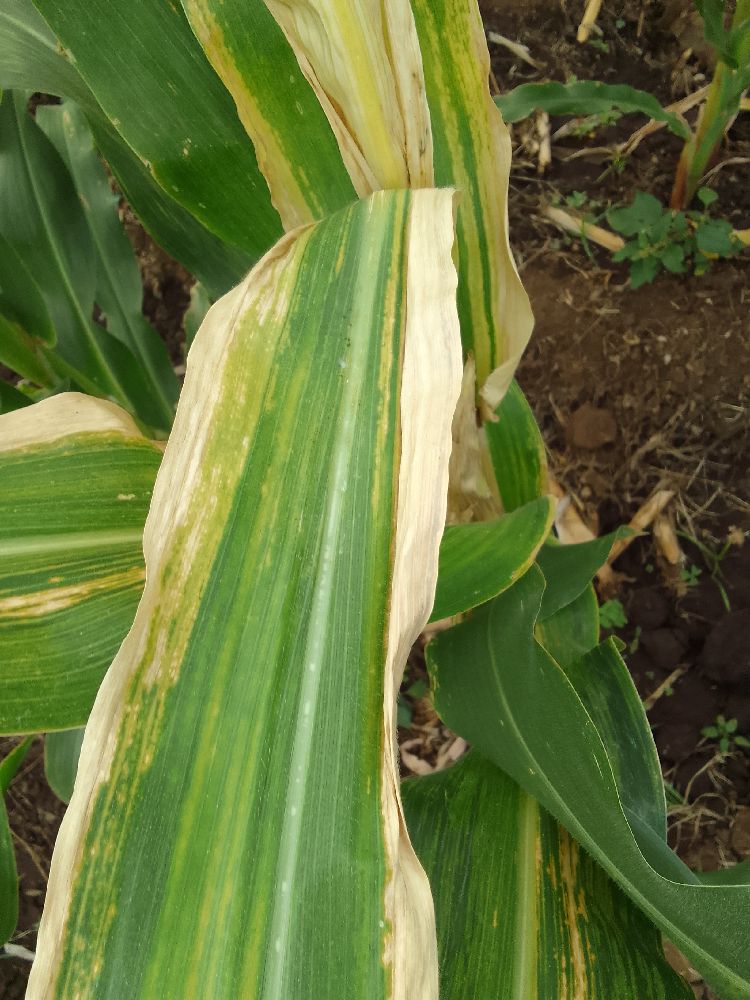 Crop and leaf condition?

maize, maize lethal necrosis
